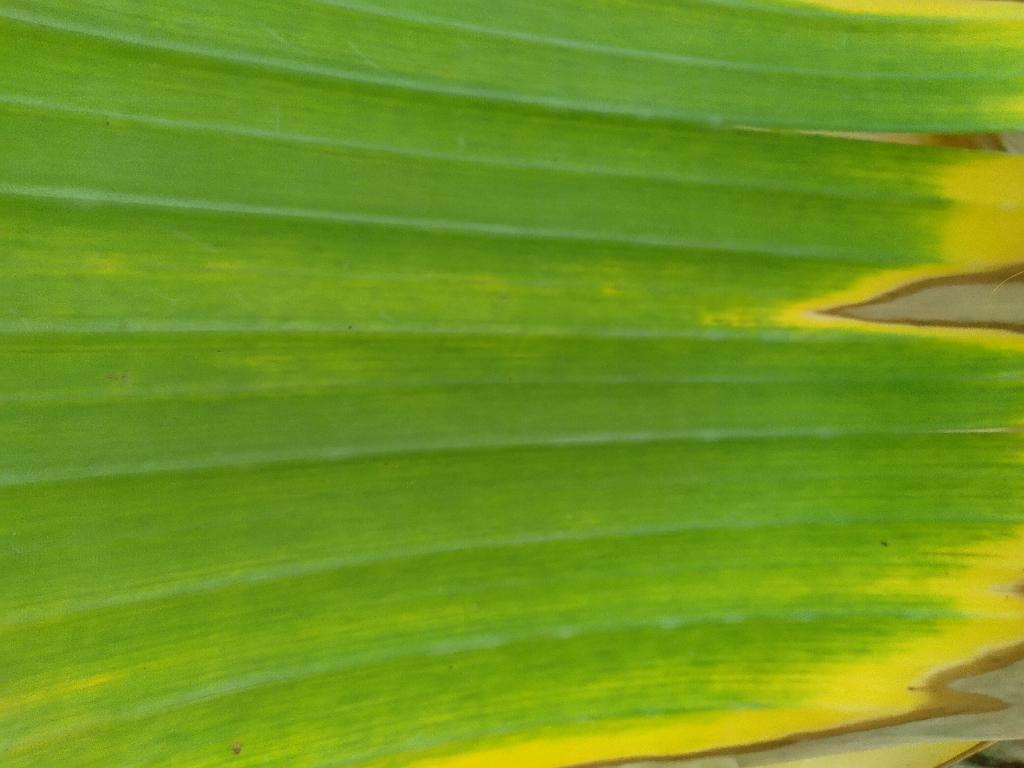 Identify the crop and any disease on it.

banana, fusarium wilt race 1
